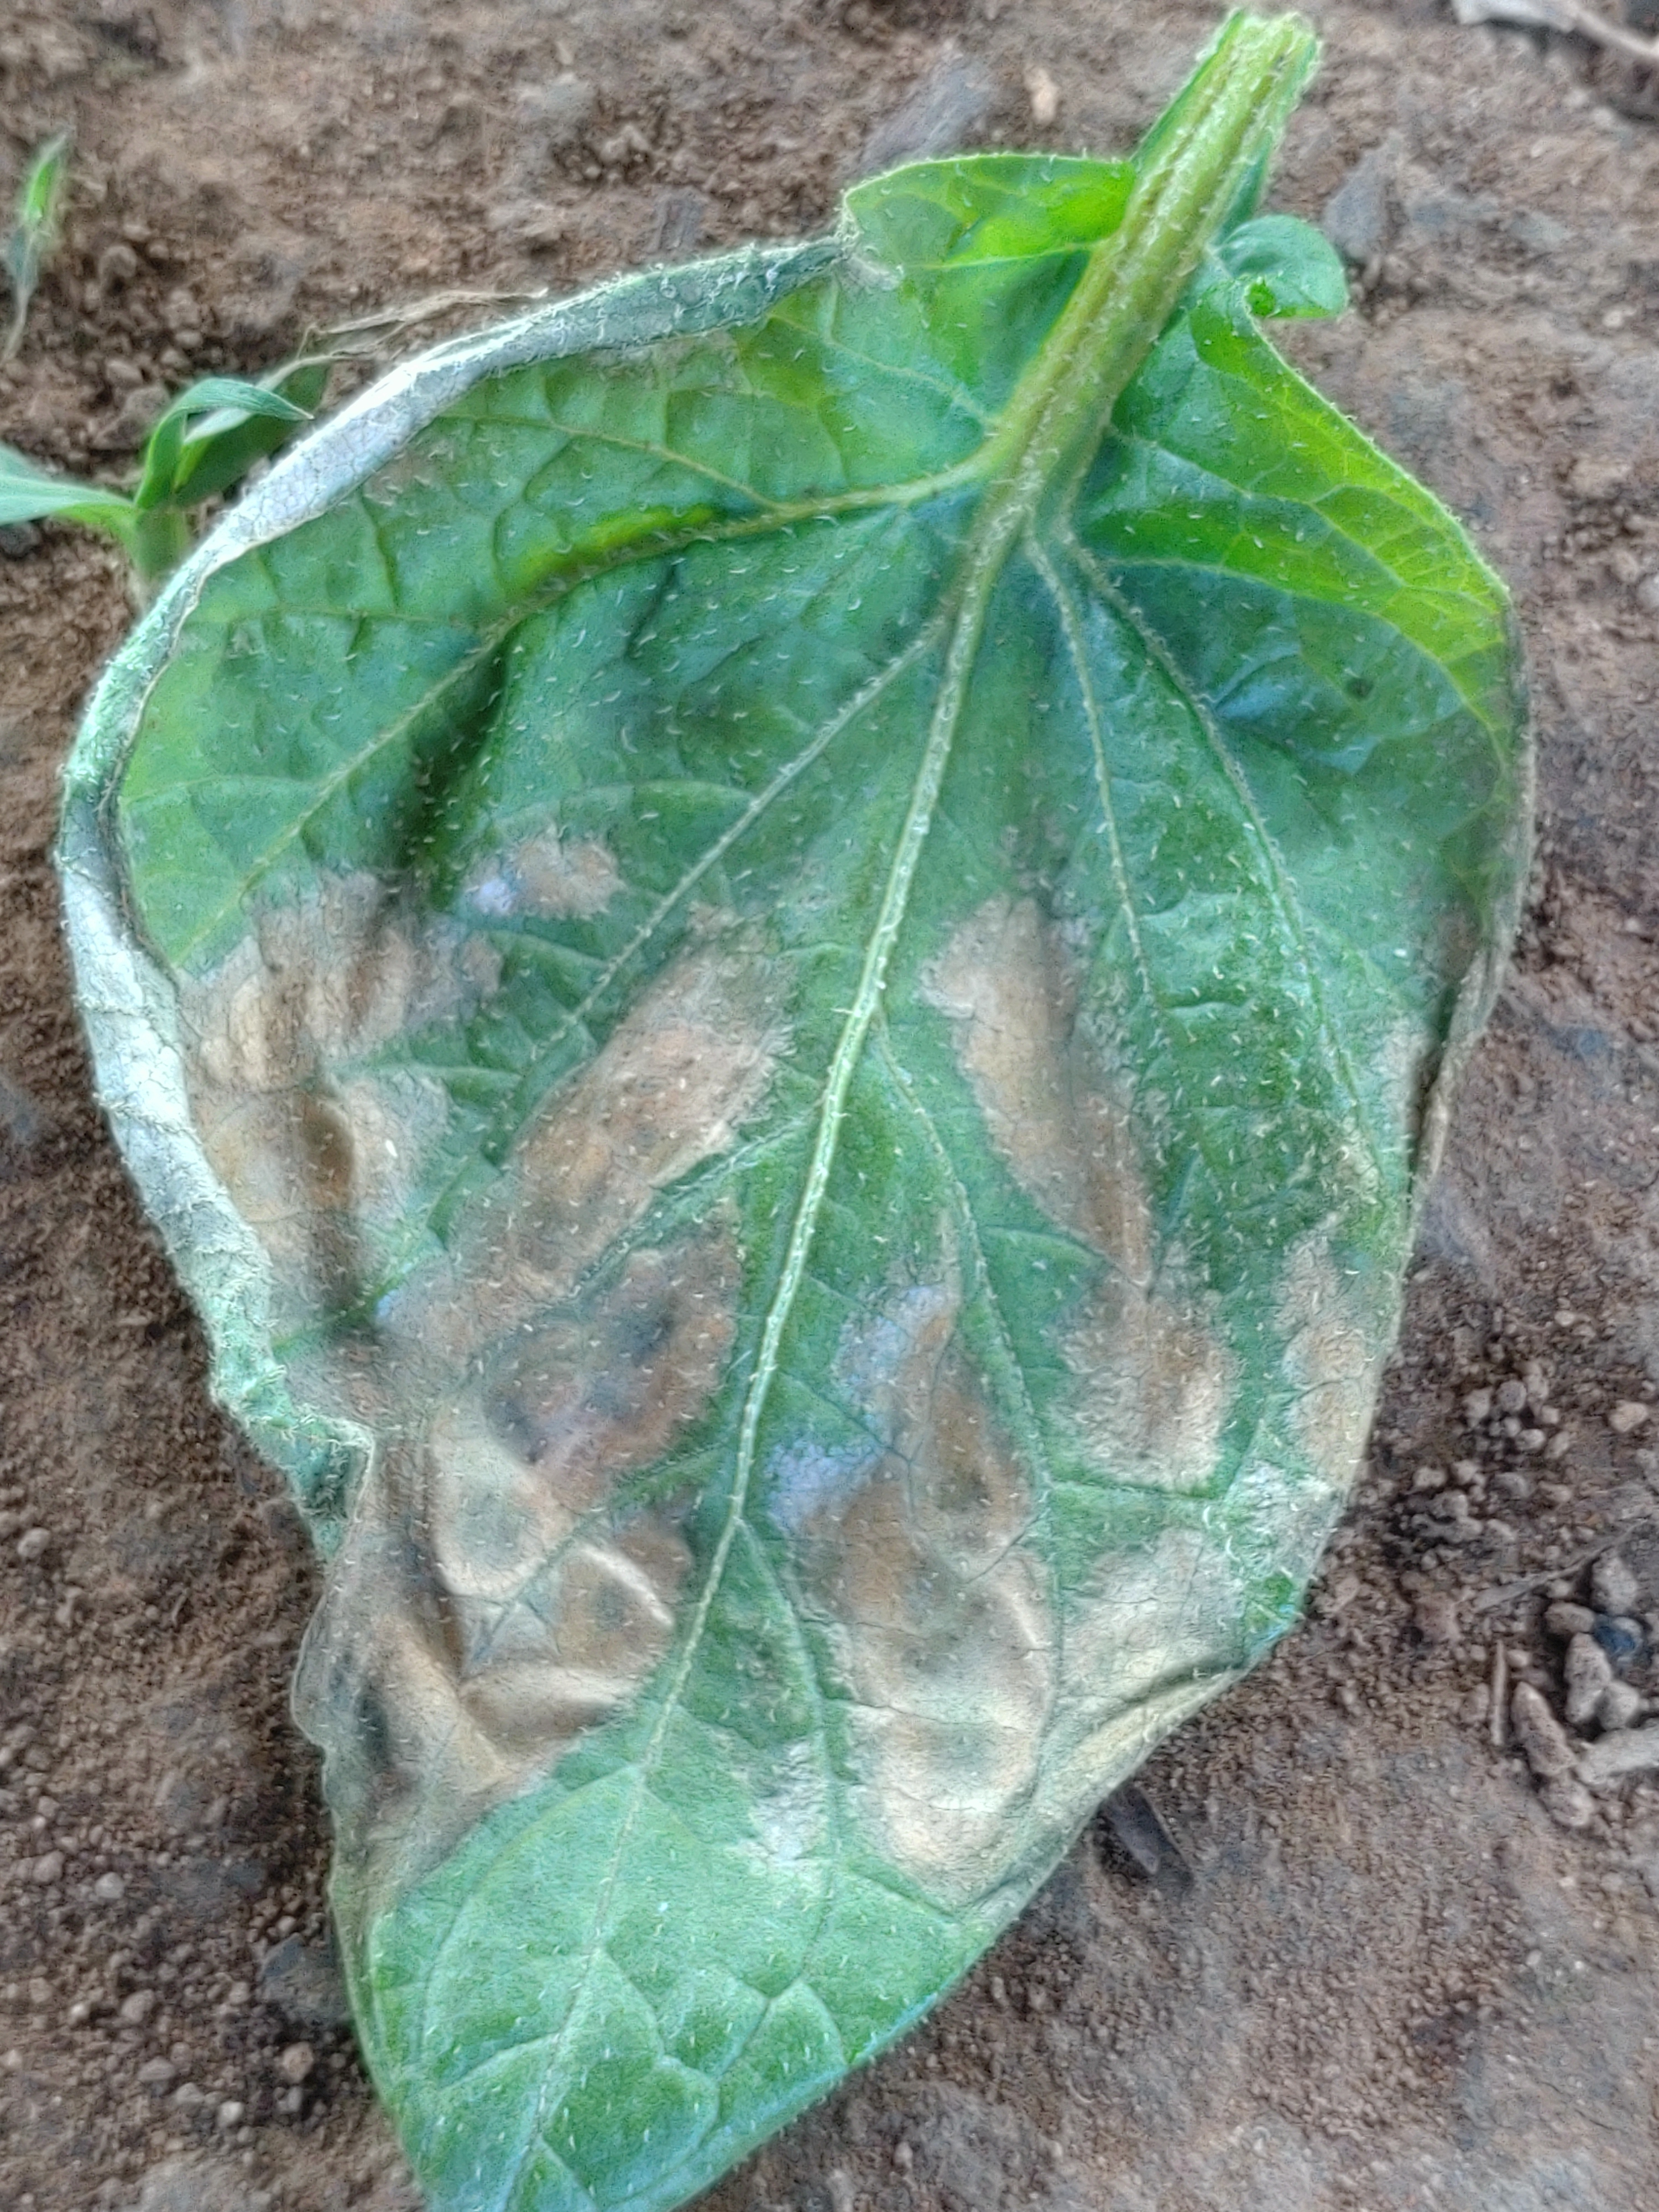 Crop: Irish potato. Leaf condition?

early blight
